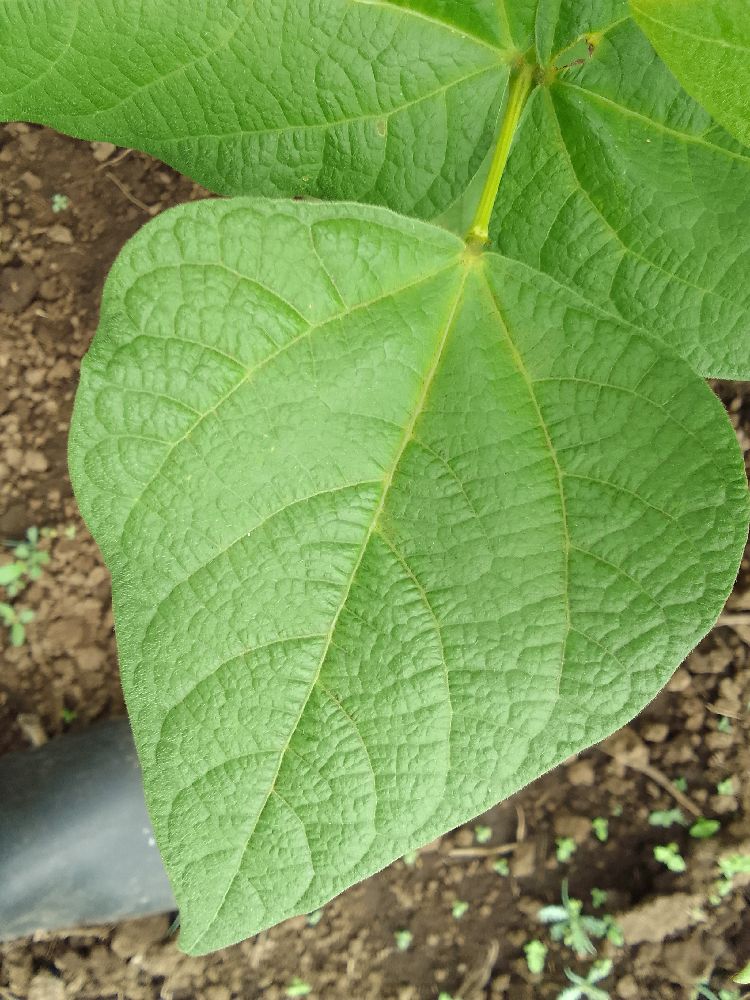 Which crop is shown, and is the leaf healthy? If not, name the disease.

common bean, healthy
